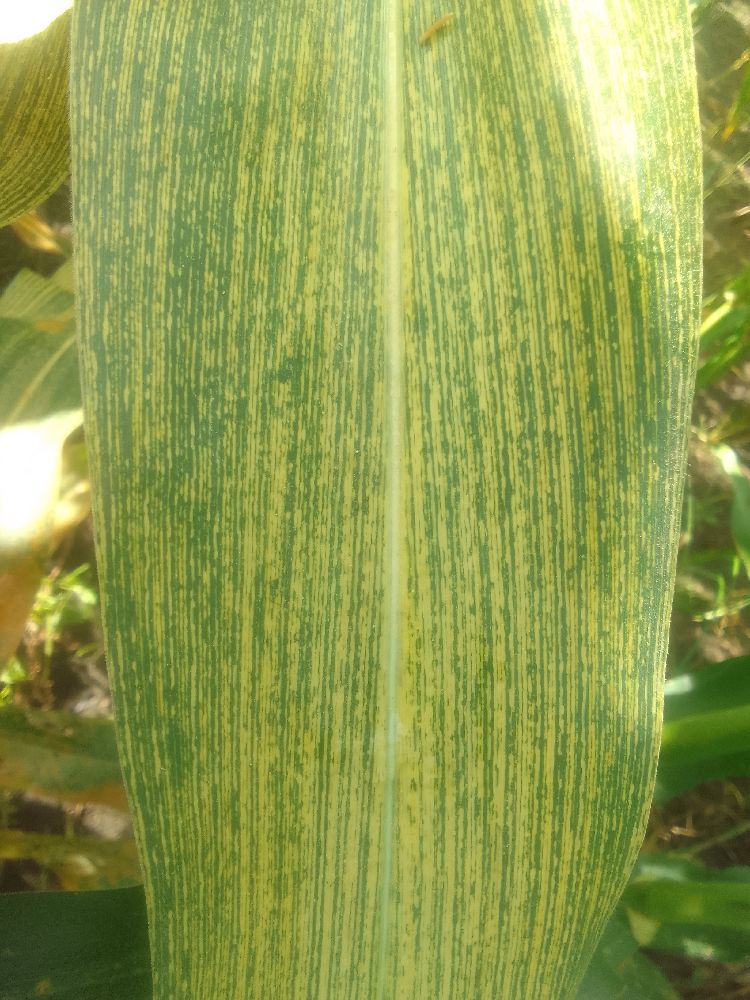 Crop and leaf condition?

maize, maize streak virus
